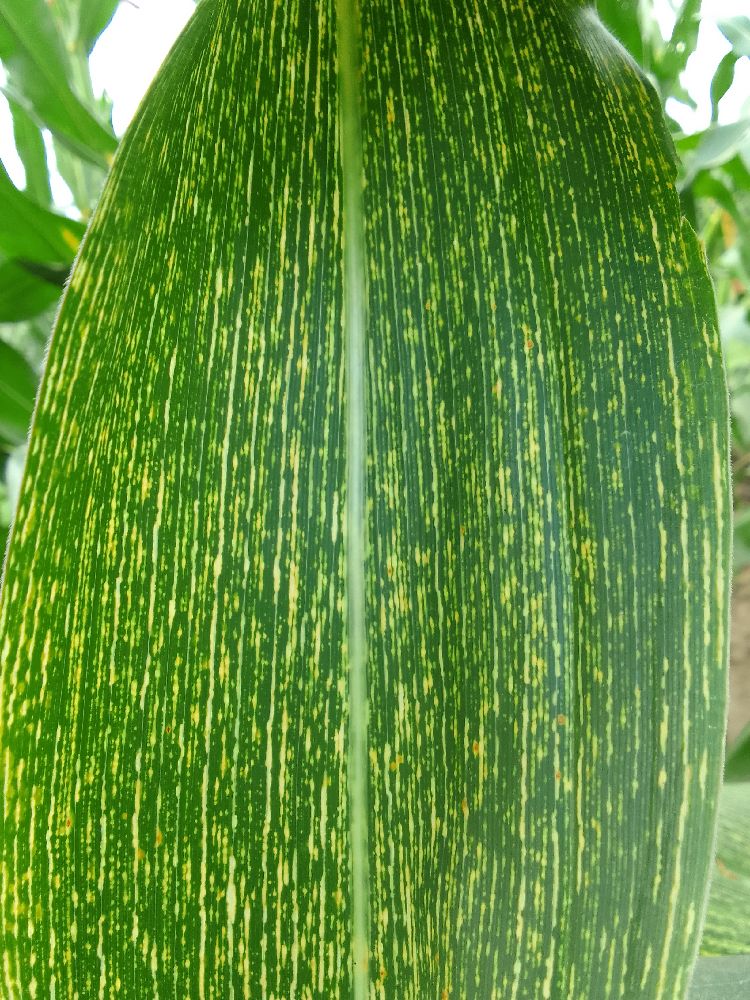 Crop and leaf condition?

maize, maize streak virus
